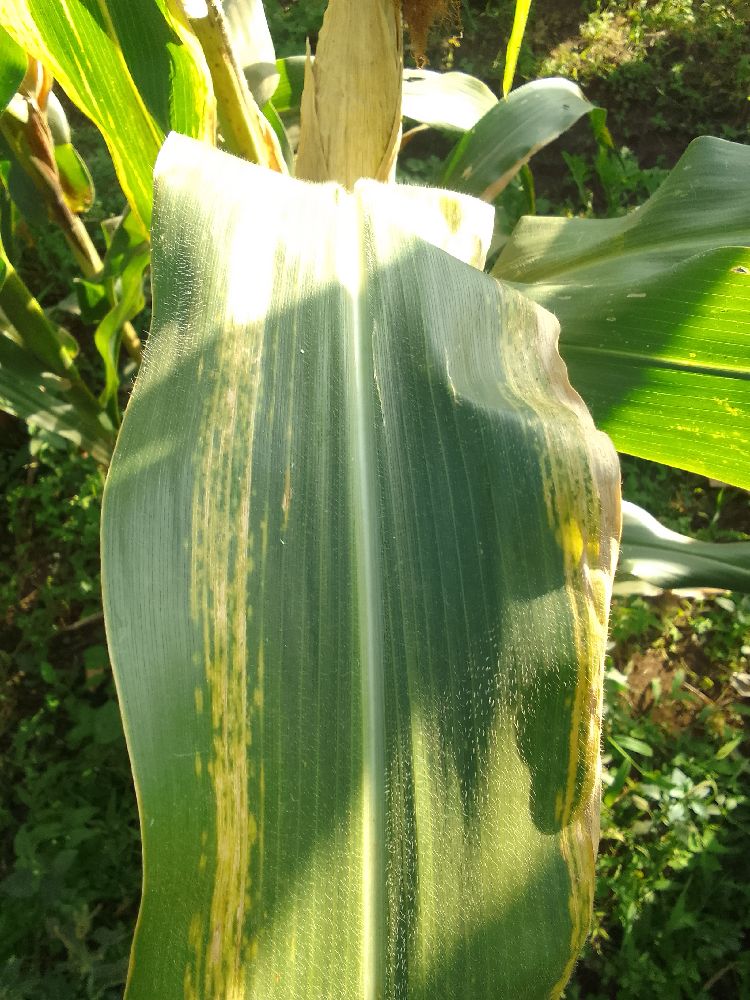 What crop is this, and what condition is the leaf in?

maize, maize lethal necrosis
